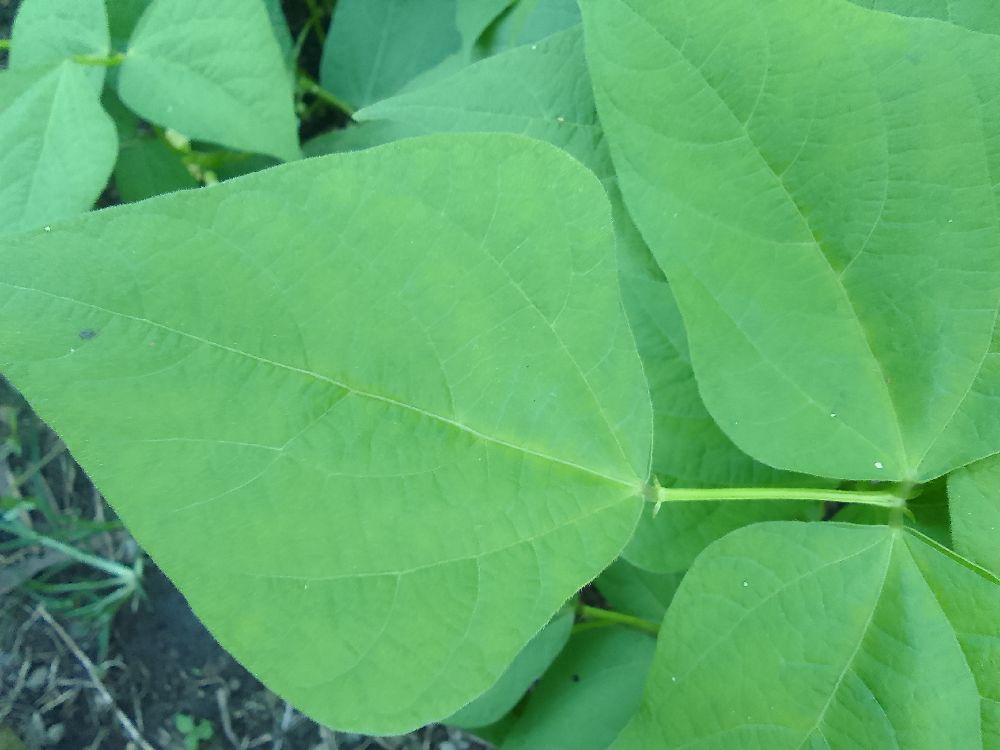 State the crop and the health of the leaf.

common bean, healthy
